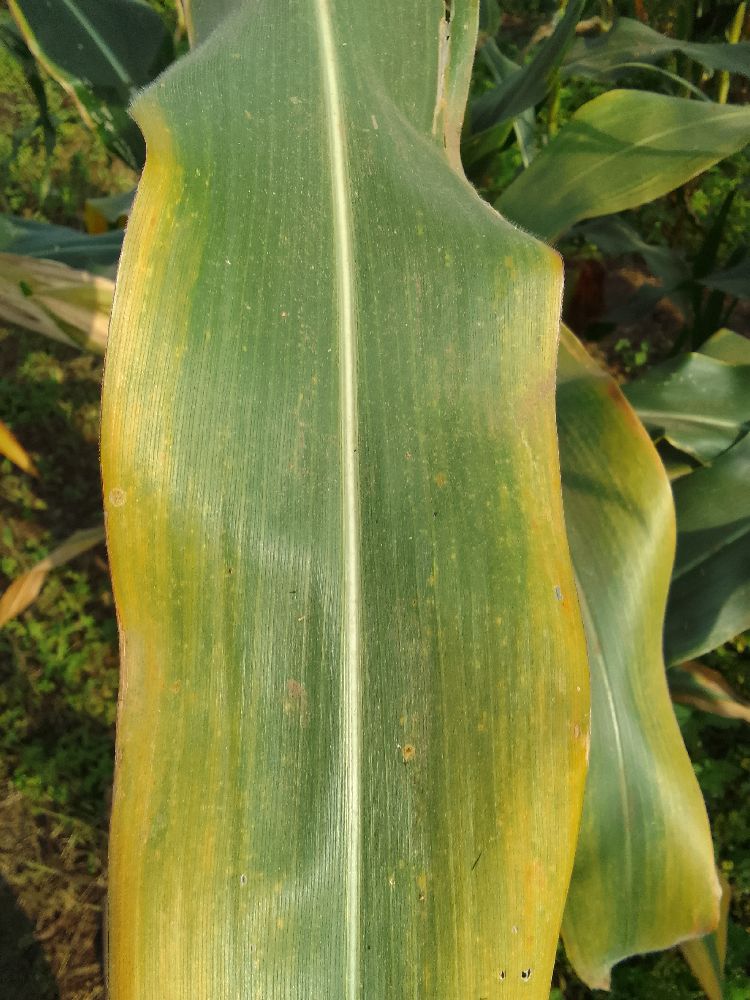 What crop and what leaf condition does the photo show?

maize, maize lethal necrosis
